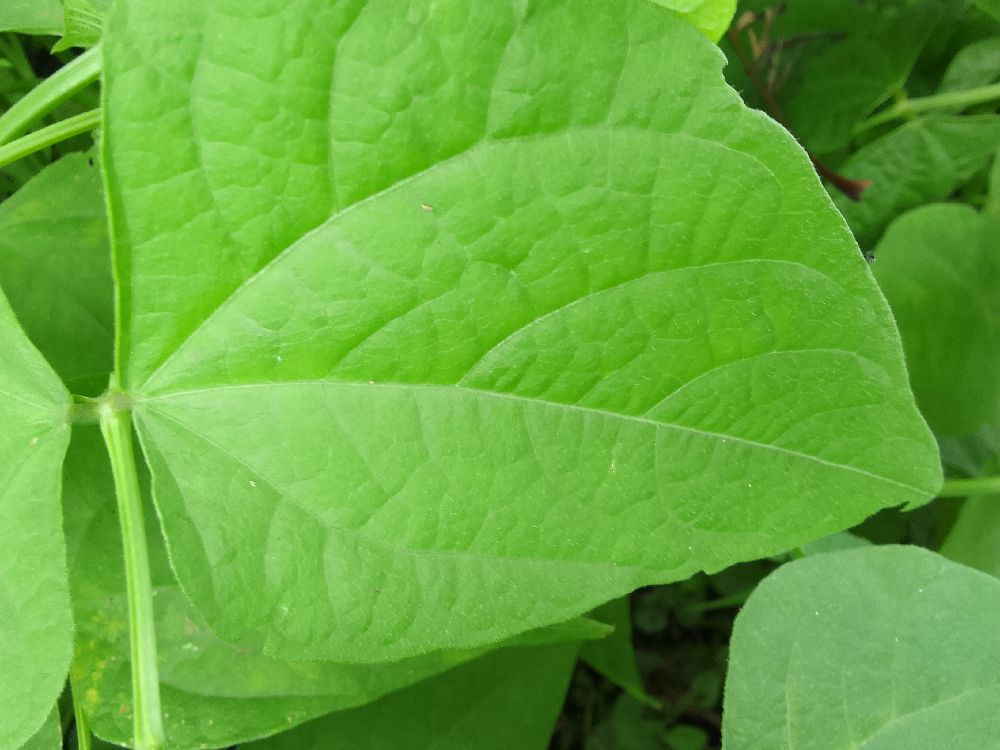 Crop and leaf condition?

common bean, healthy
